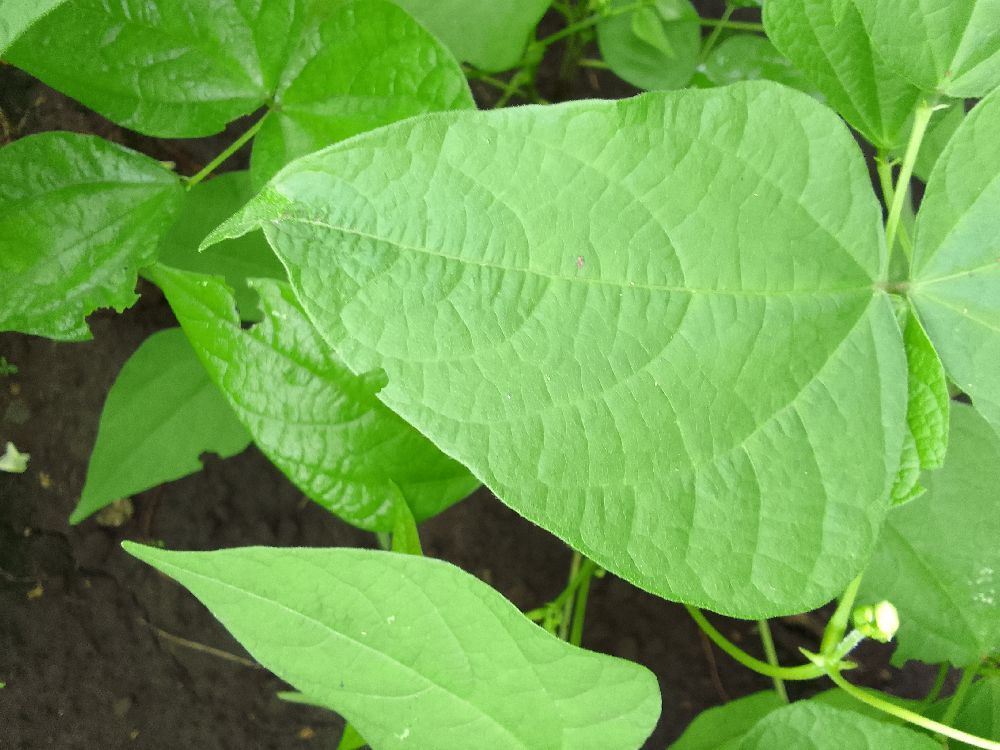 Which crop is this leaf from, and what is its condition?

common bean, healthy
